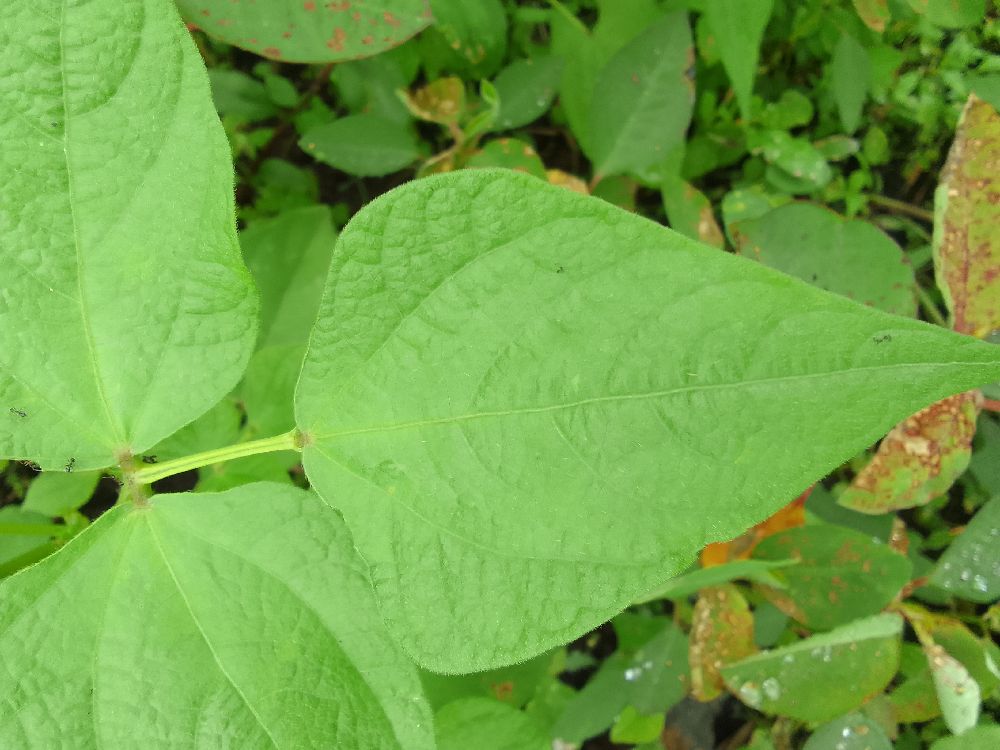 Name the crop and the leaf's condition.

common bean, healthy
